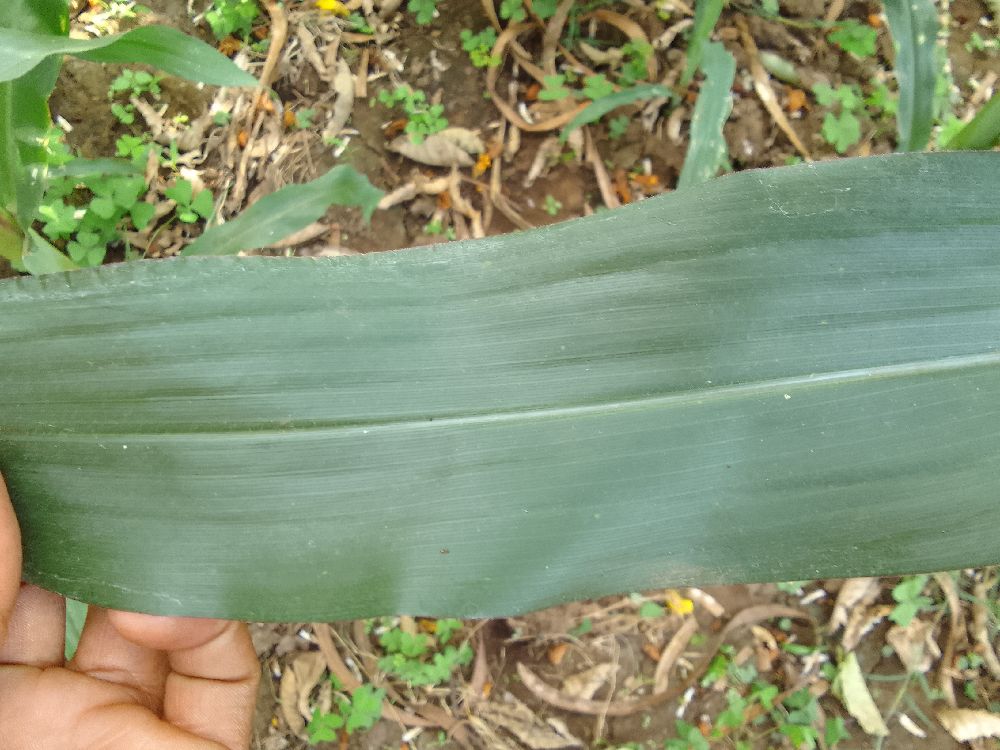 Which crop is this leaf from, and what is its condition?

maize, healthy
